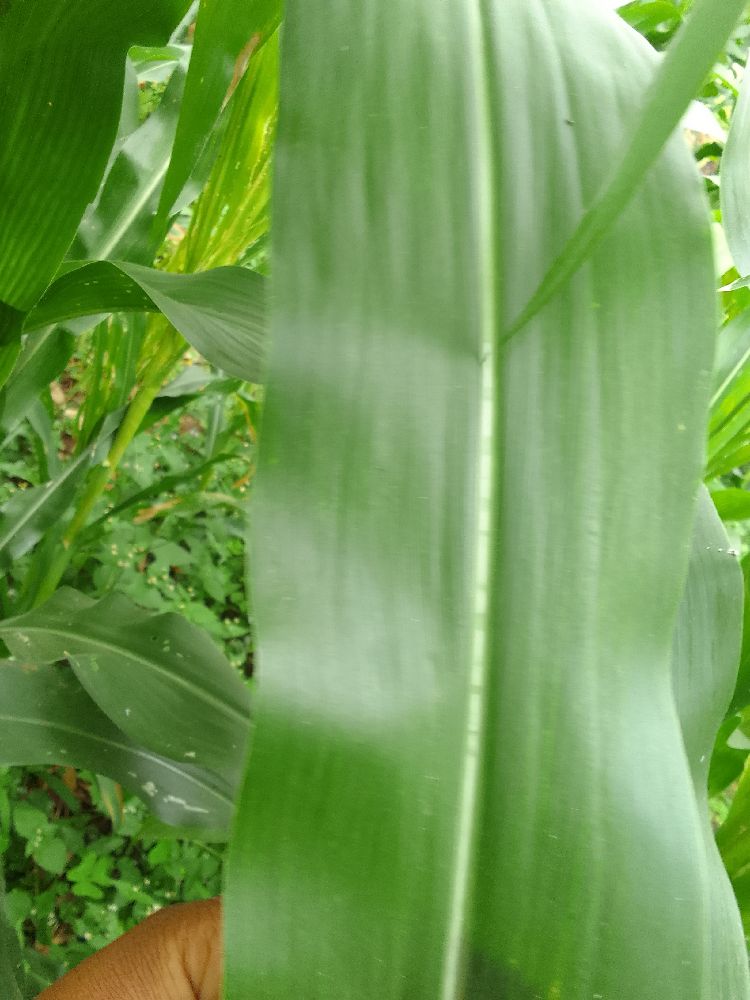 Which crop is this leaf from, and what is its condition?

maize, healthy
